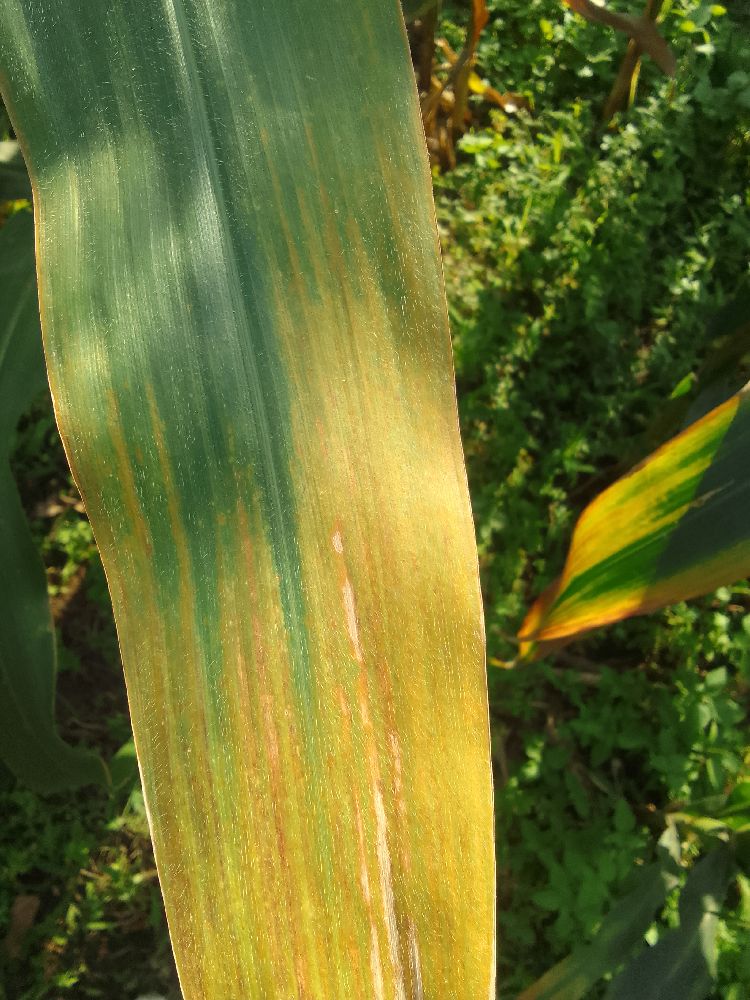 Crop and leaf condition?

maize, maize lethal necrosis
